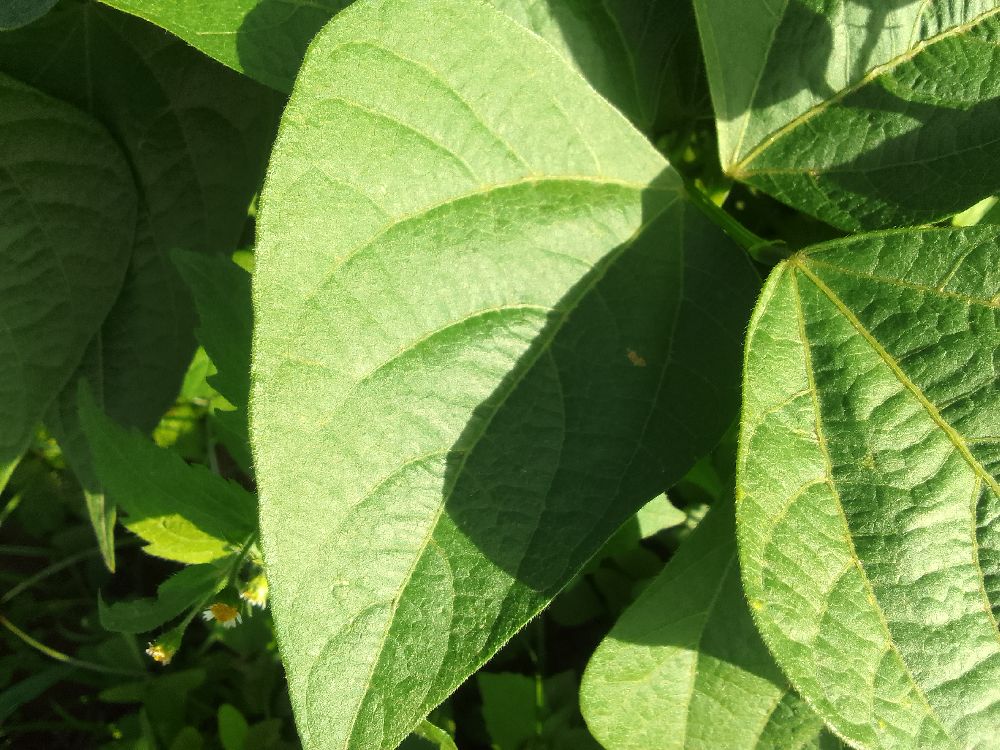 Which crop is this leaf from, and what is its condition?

common bean, healthy
